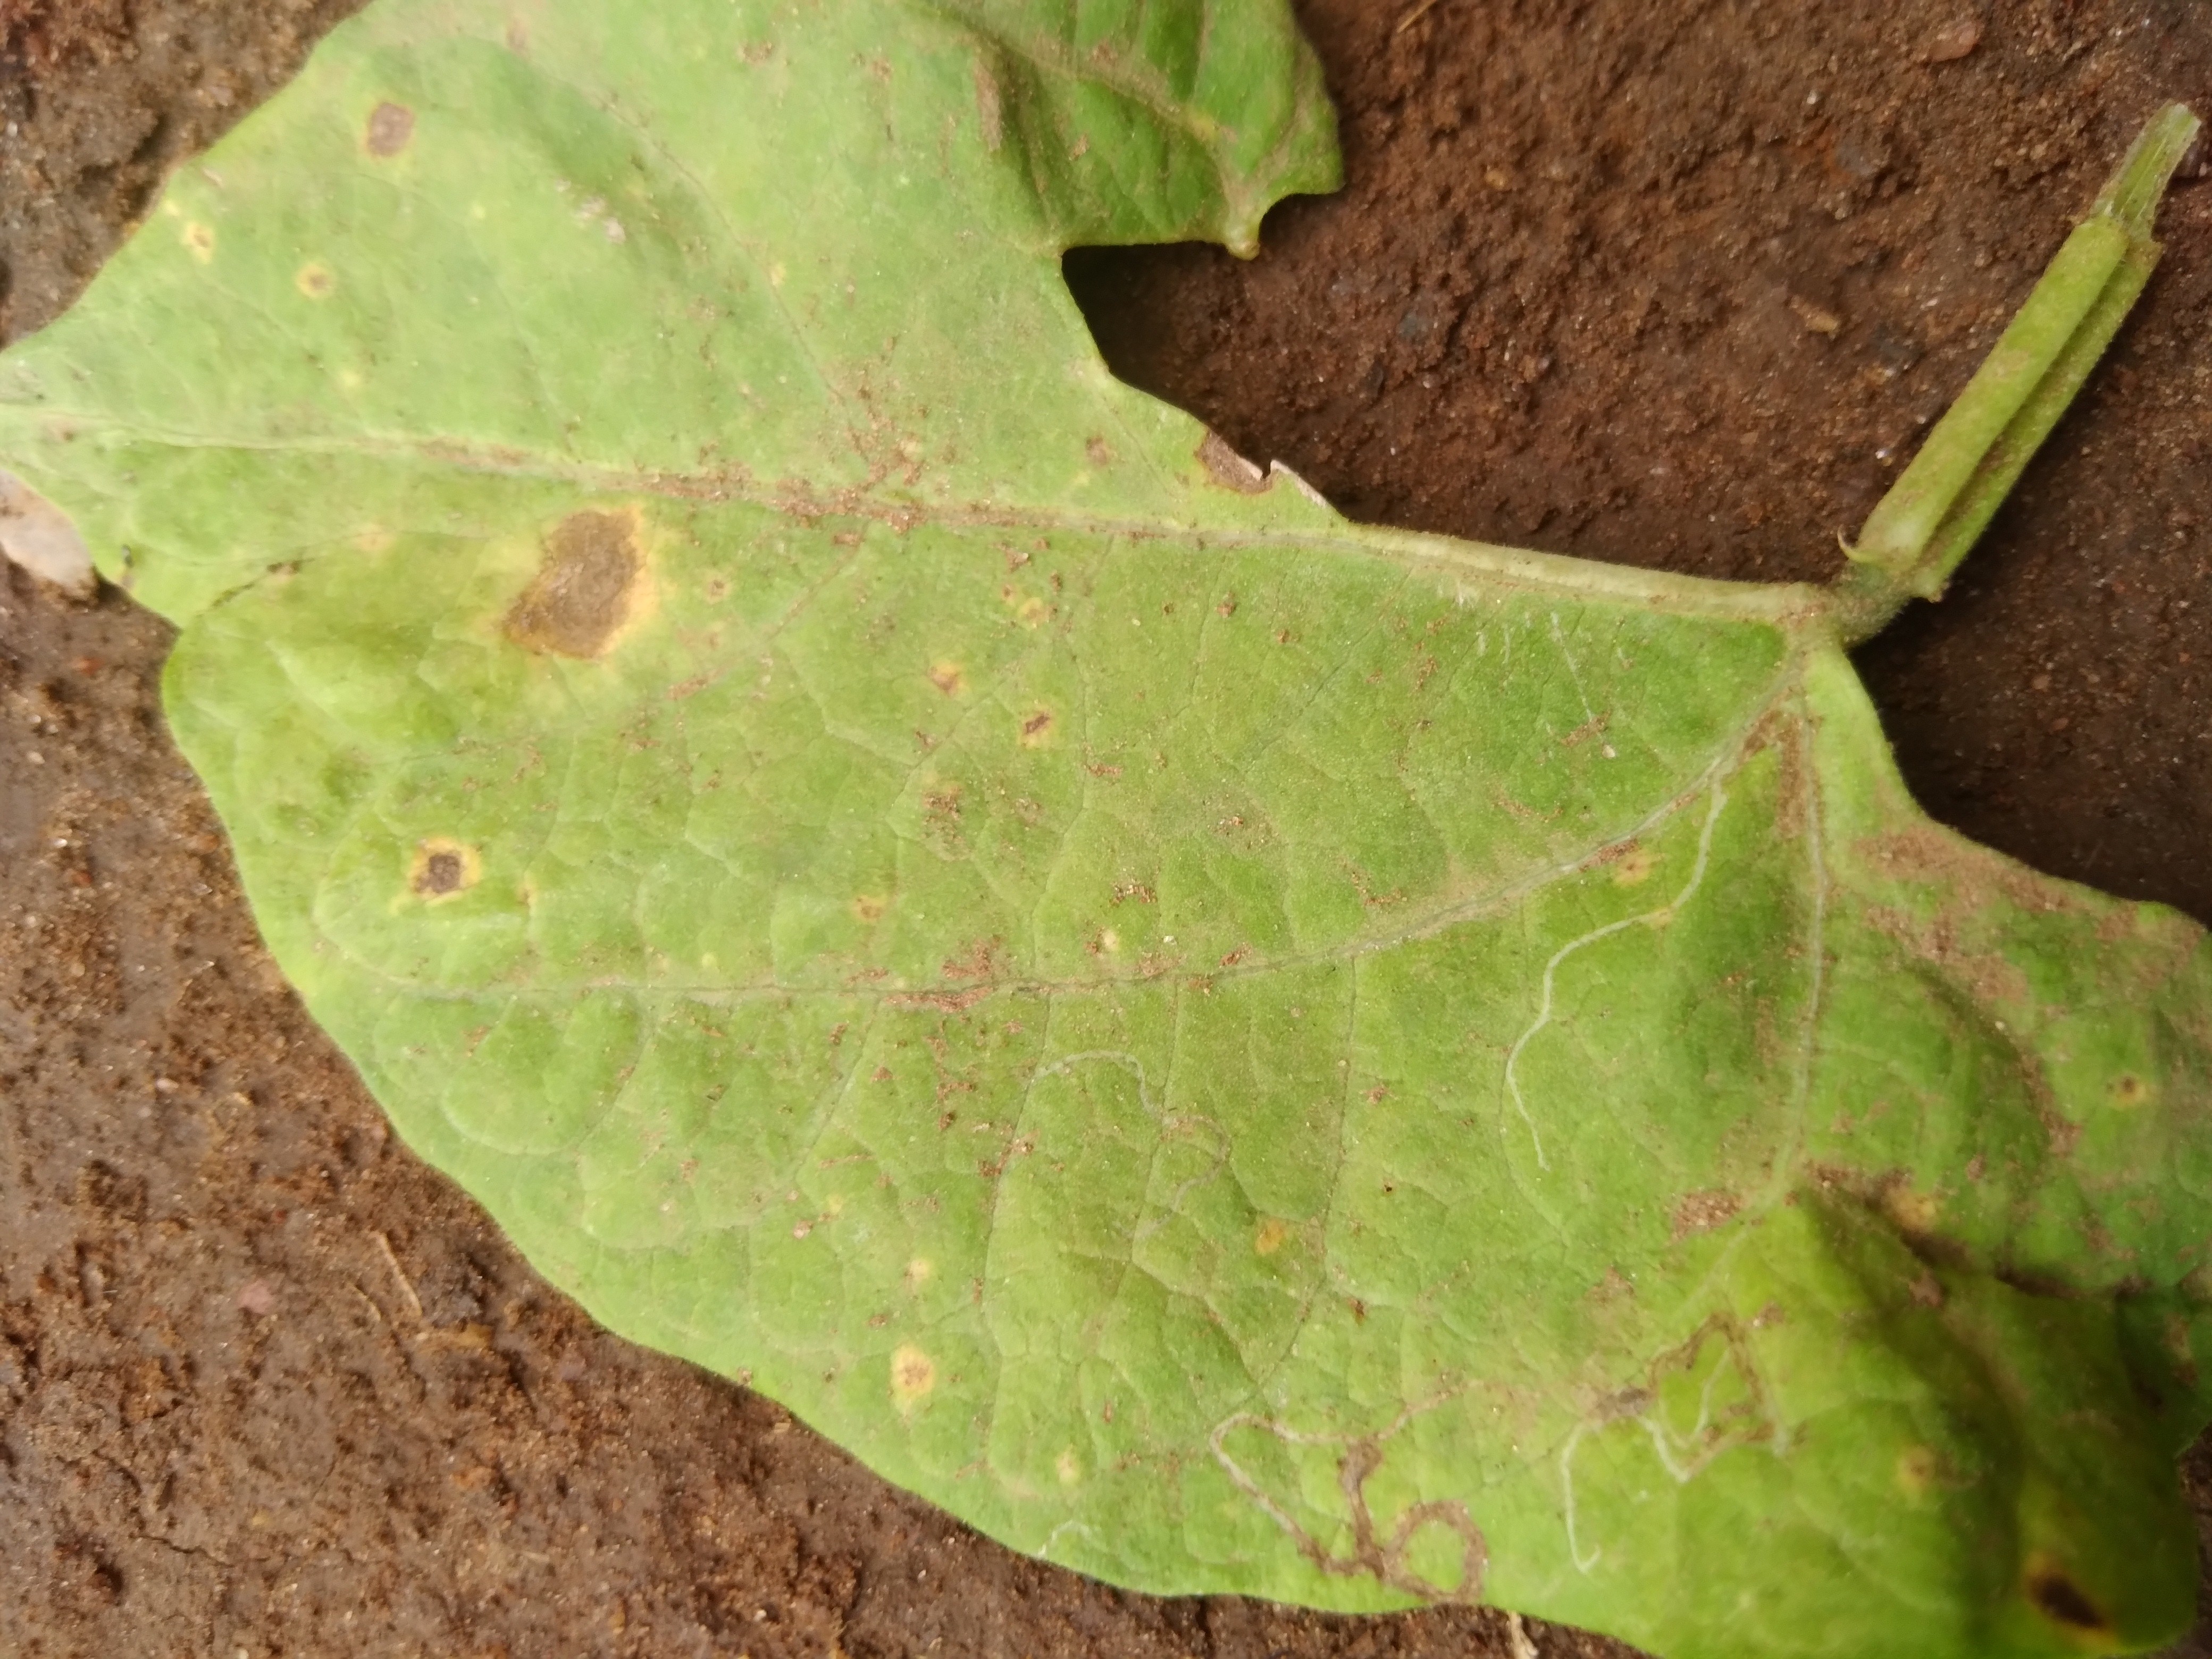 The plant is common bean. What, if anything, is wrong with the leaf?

rust
